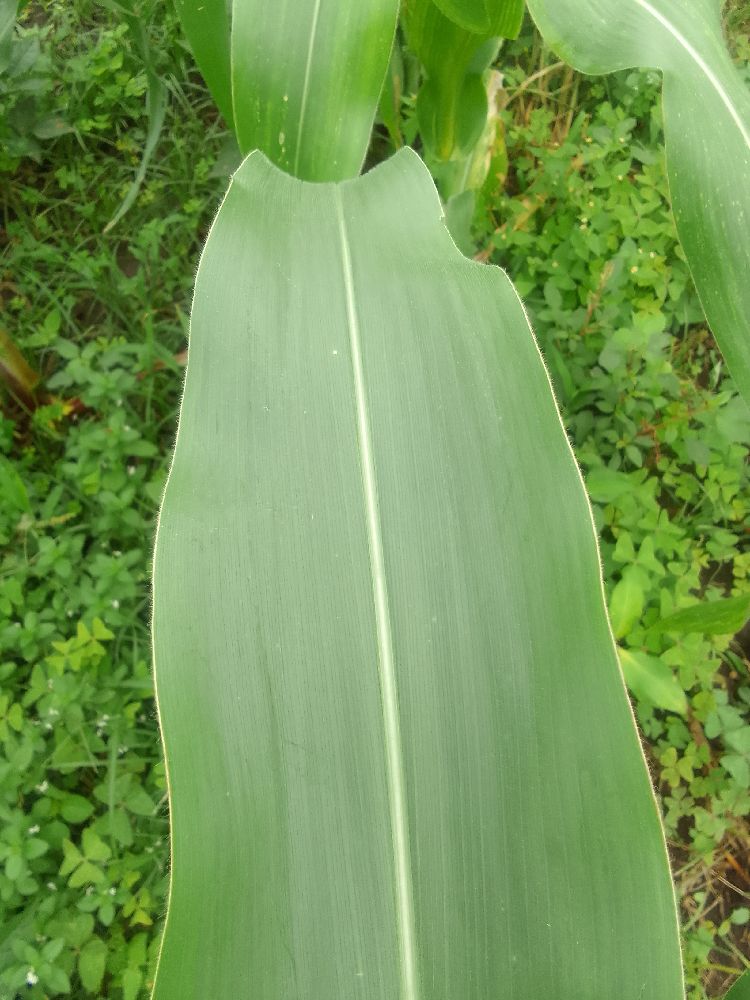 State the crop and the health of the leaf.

maize, healthy
